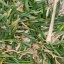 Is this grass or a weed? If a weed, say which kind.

grass
